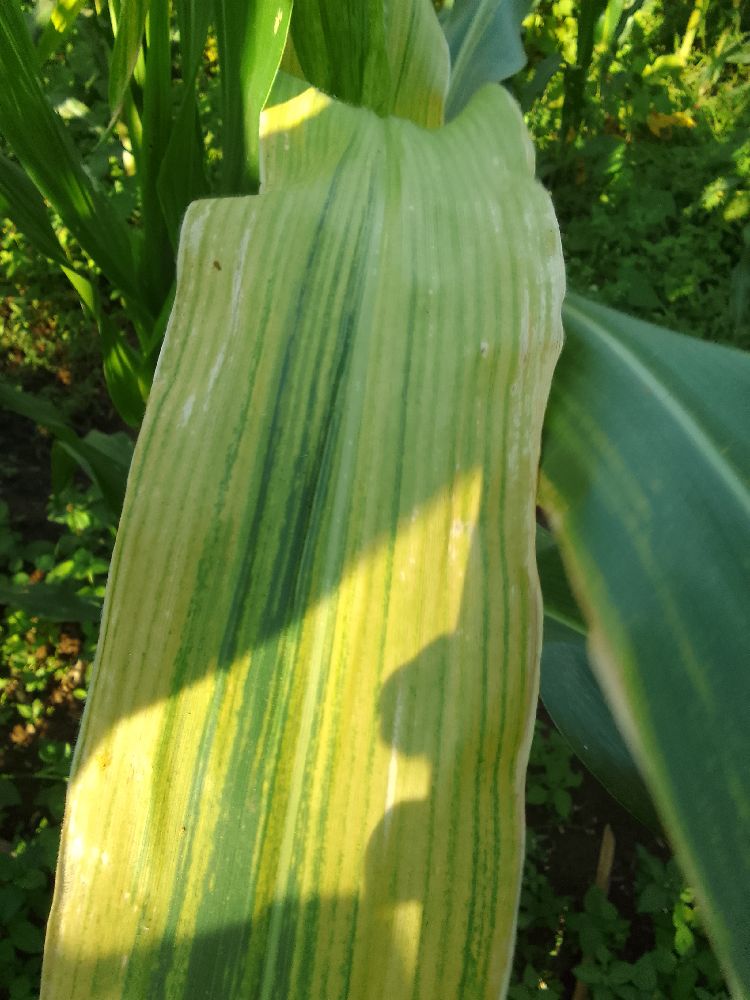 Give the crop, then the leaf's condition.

maize, maize lethal necrosis
